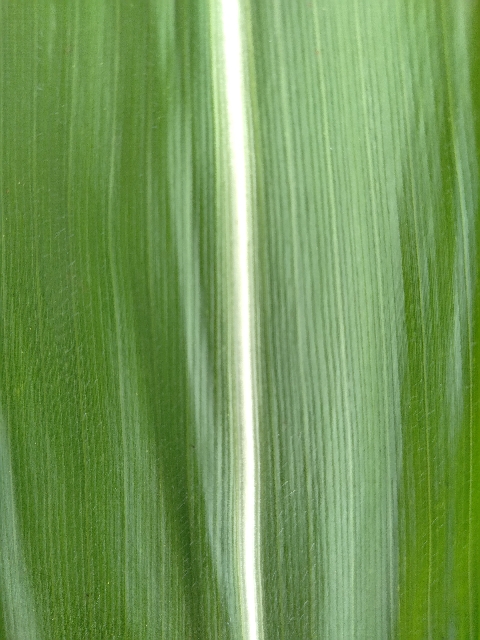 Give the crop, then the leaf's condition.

maize, healthy
